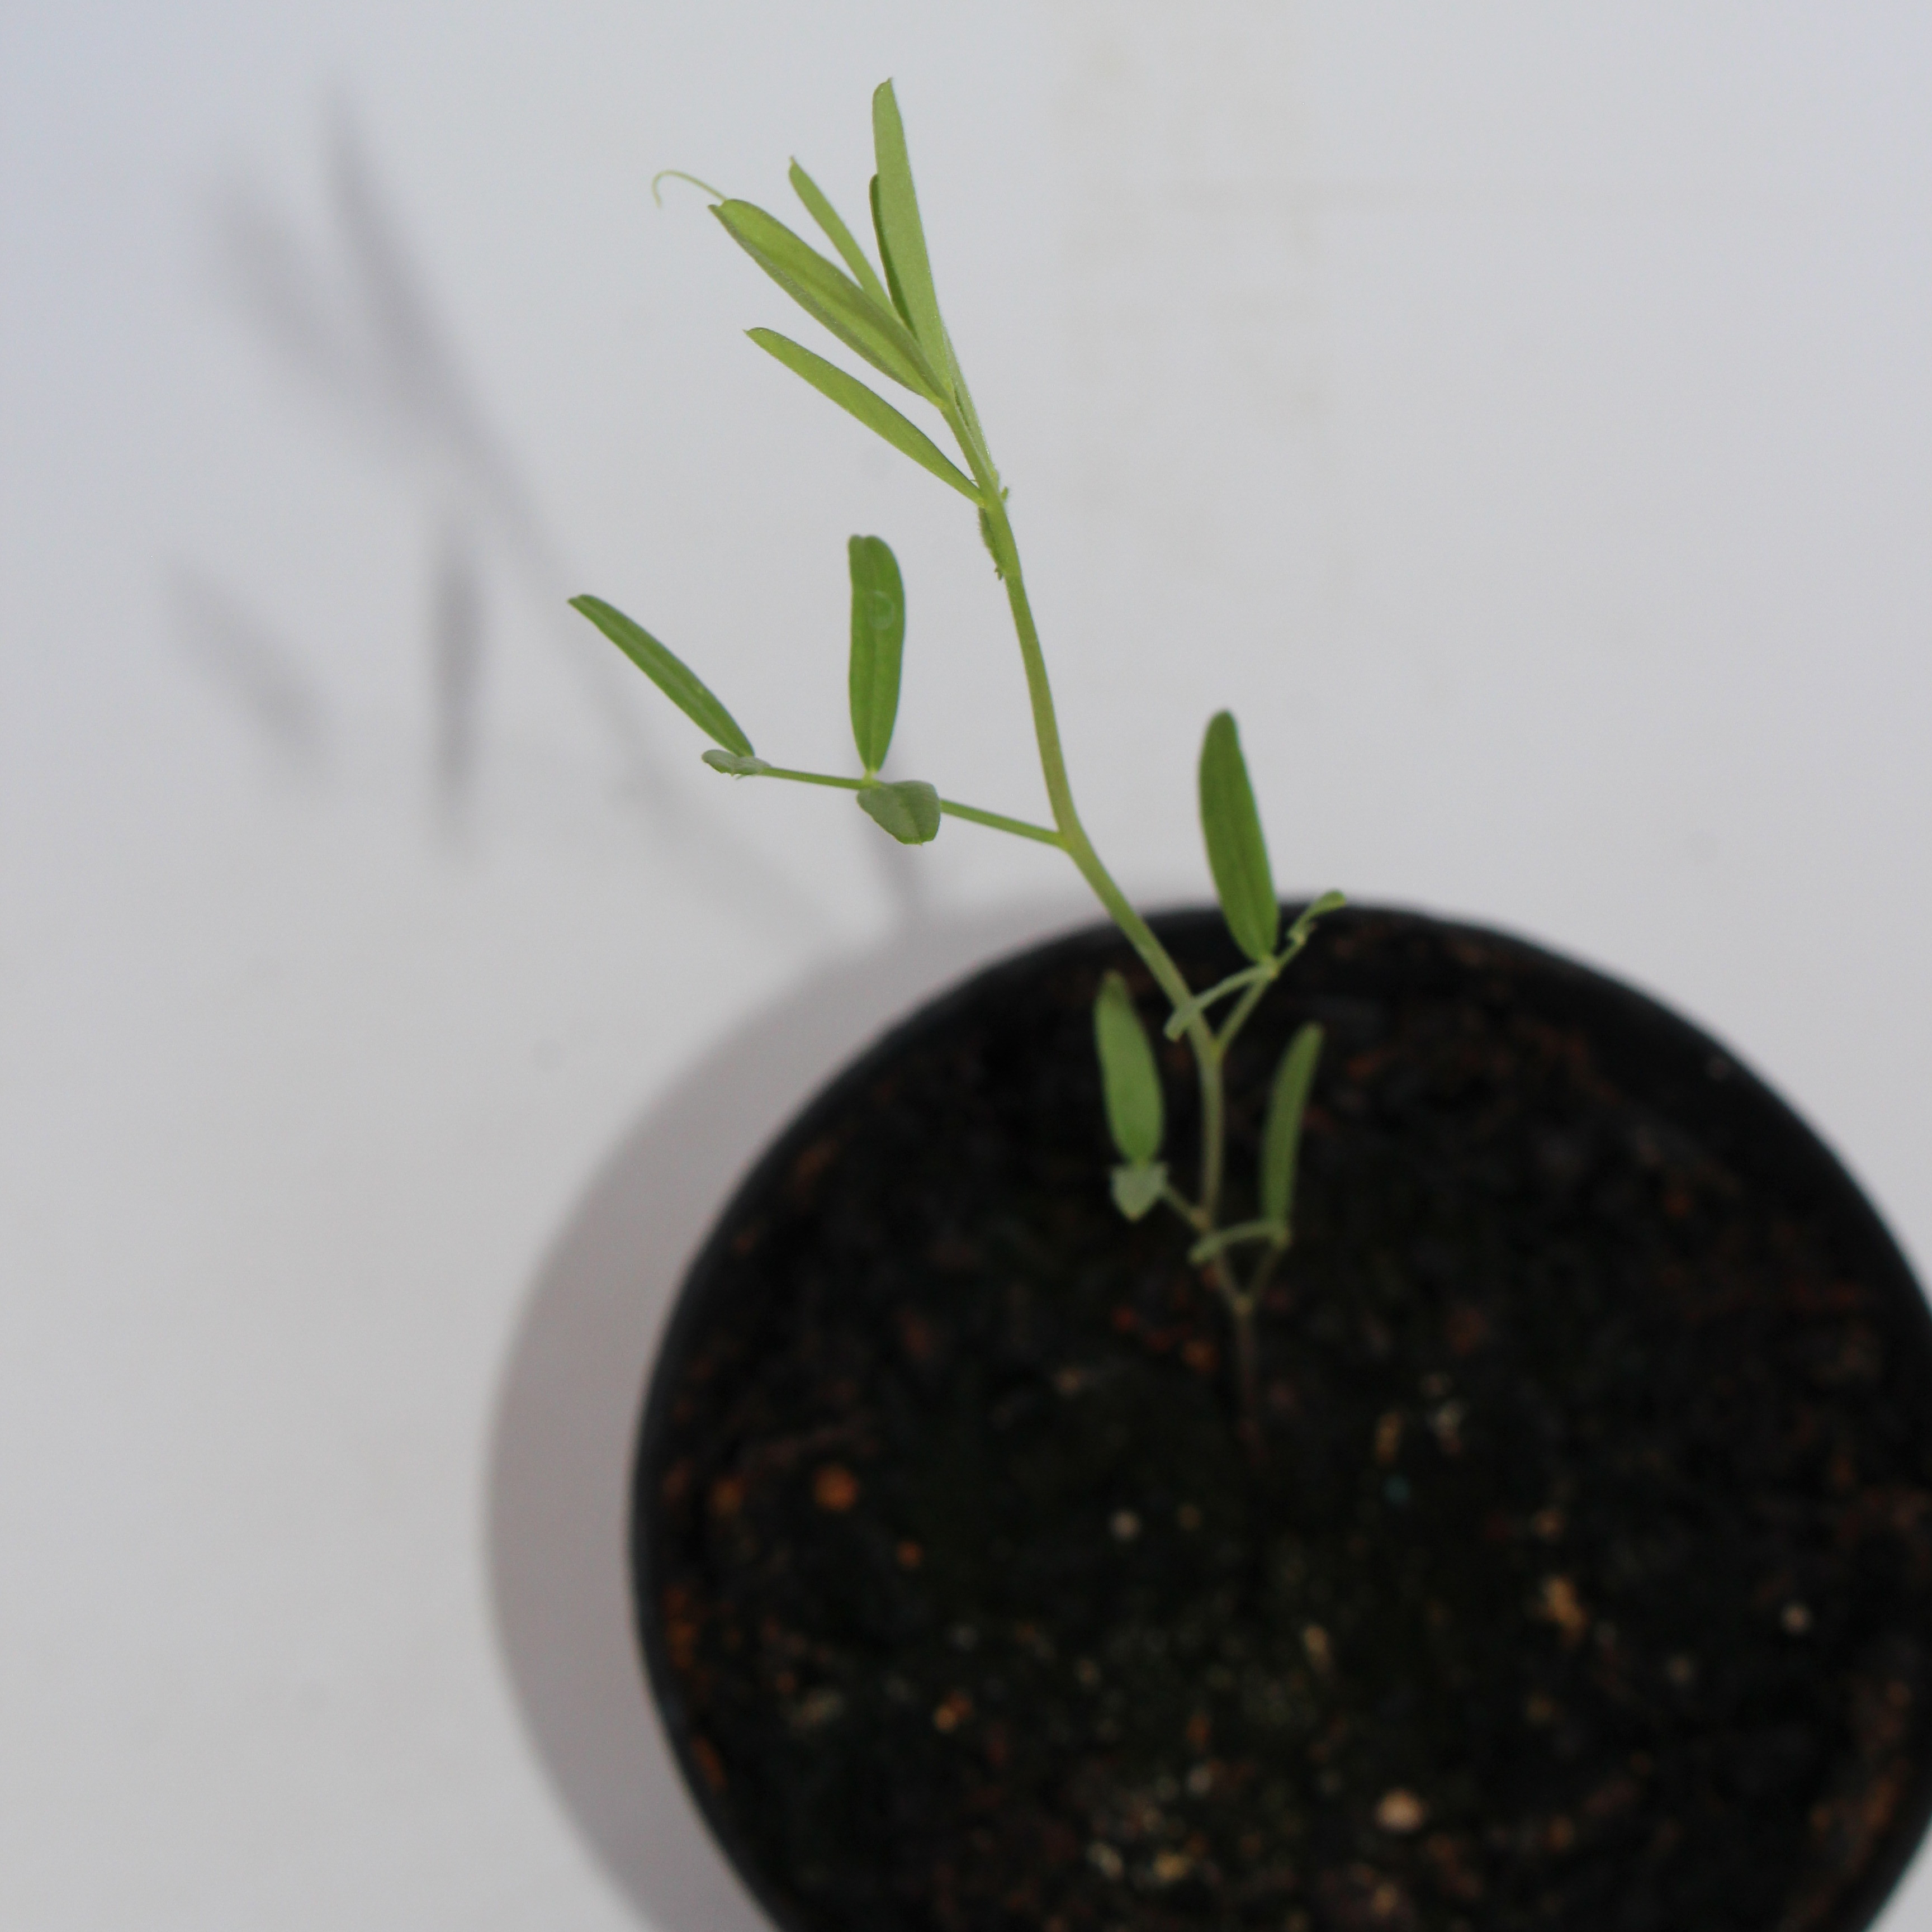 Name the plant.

Vicia sativa
